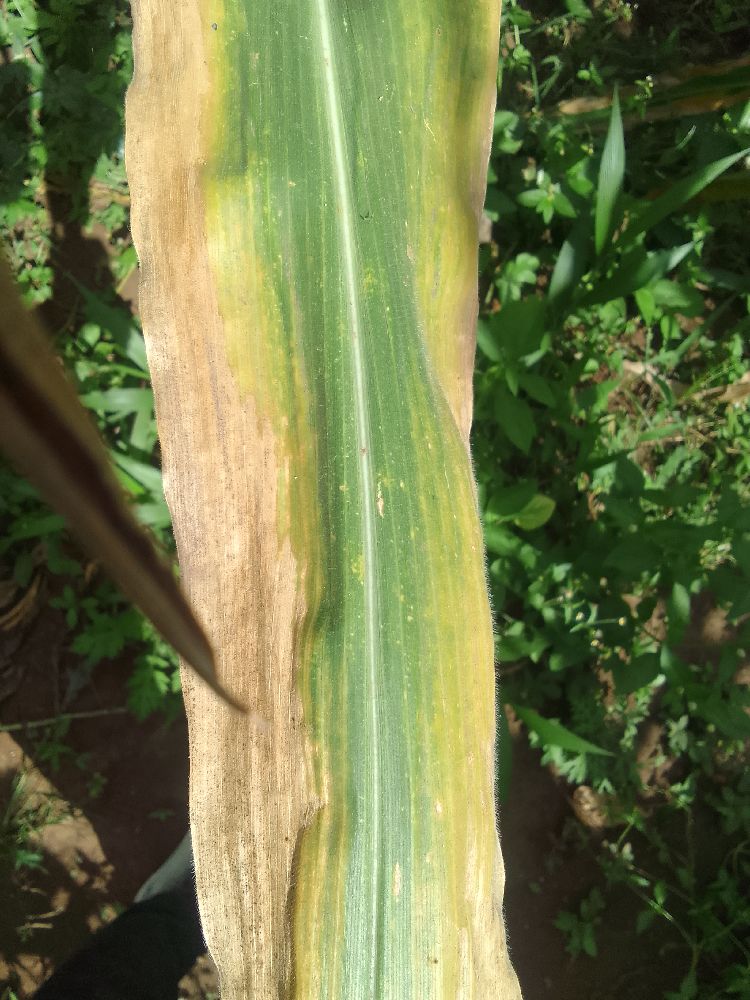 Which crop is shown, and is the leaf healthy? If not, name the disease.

maize, maize lethal necrosis
